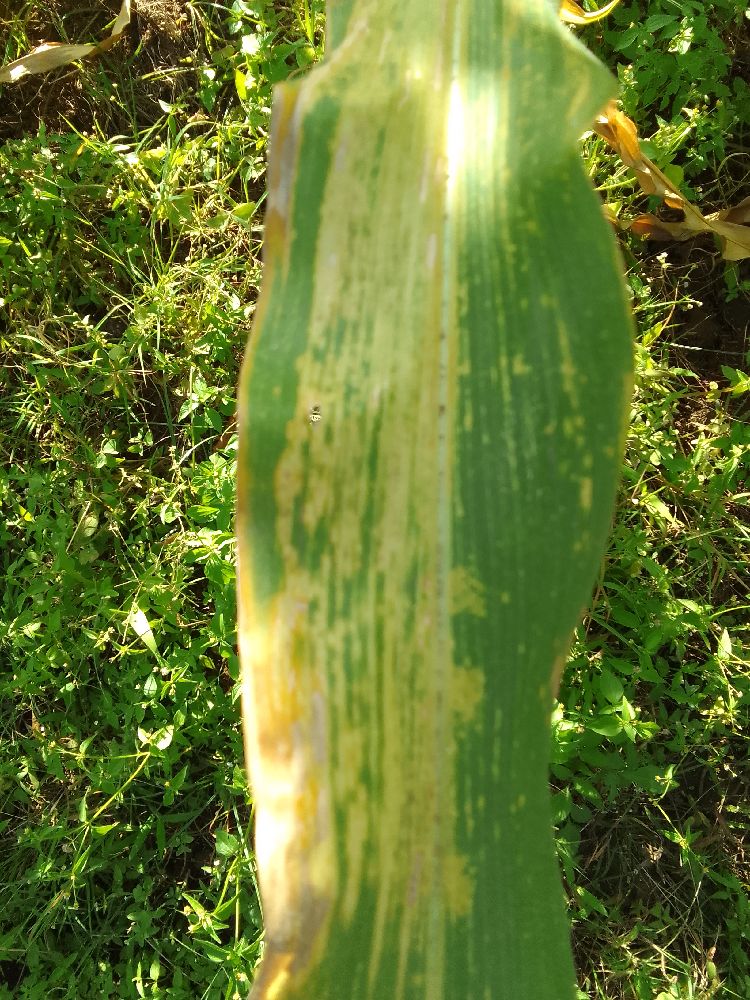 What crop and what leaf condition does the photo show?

maize, maize lethal necrosis
